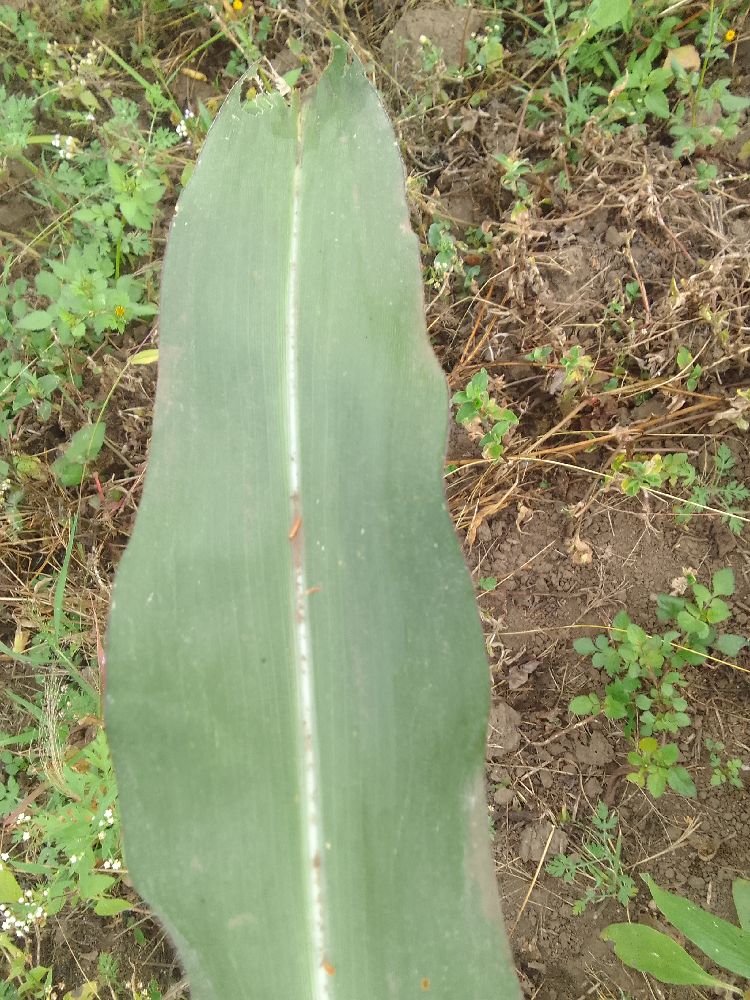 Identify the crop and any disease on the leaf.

maize, healthy
